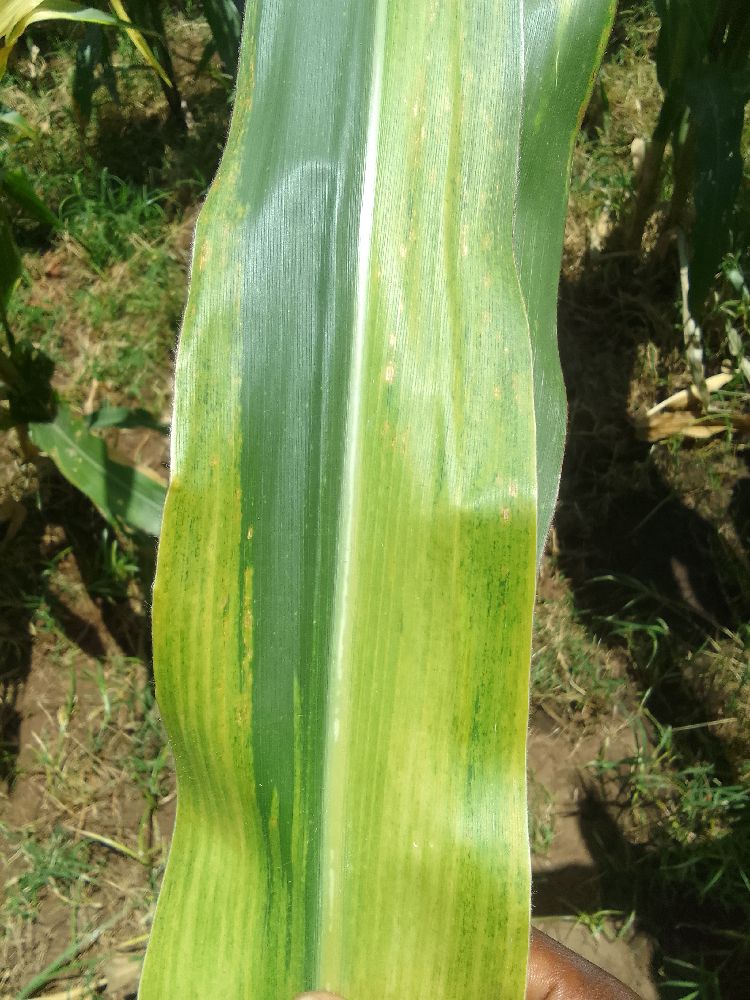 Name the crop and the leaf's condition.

maize, maize lethal necrosis
